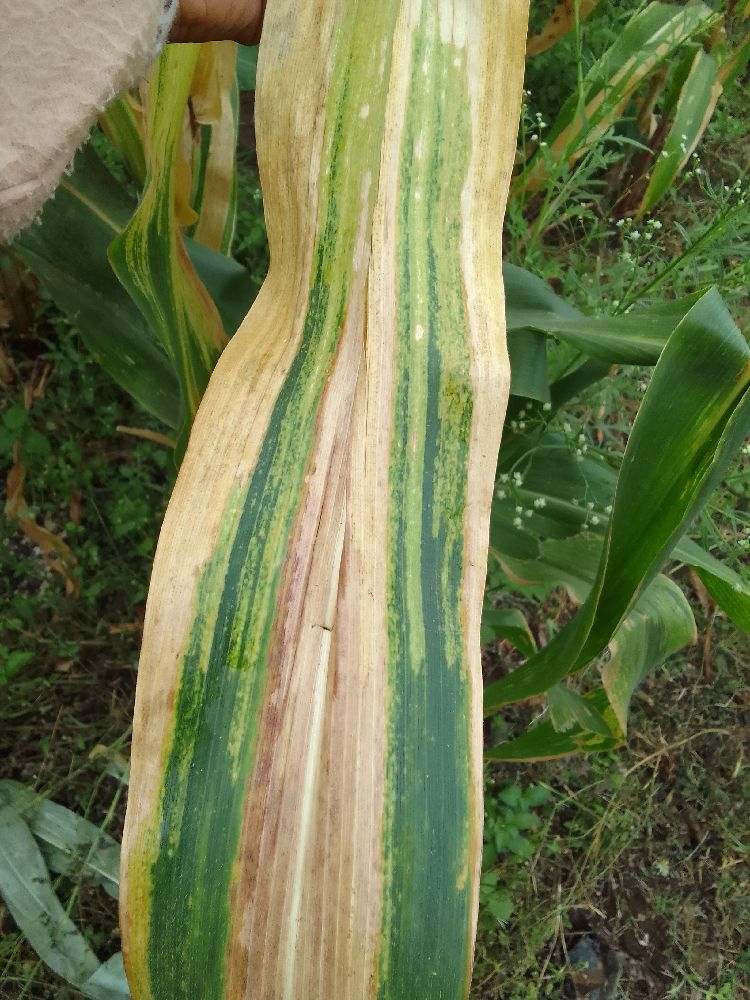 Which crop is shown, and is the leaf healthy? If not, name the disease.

maize, maize lethal necrosis
